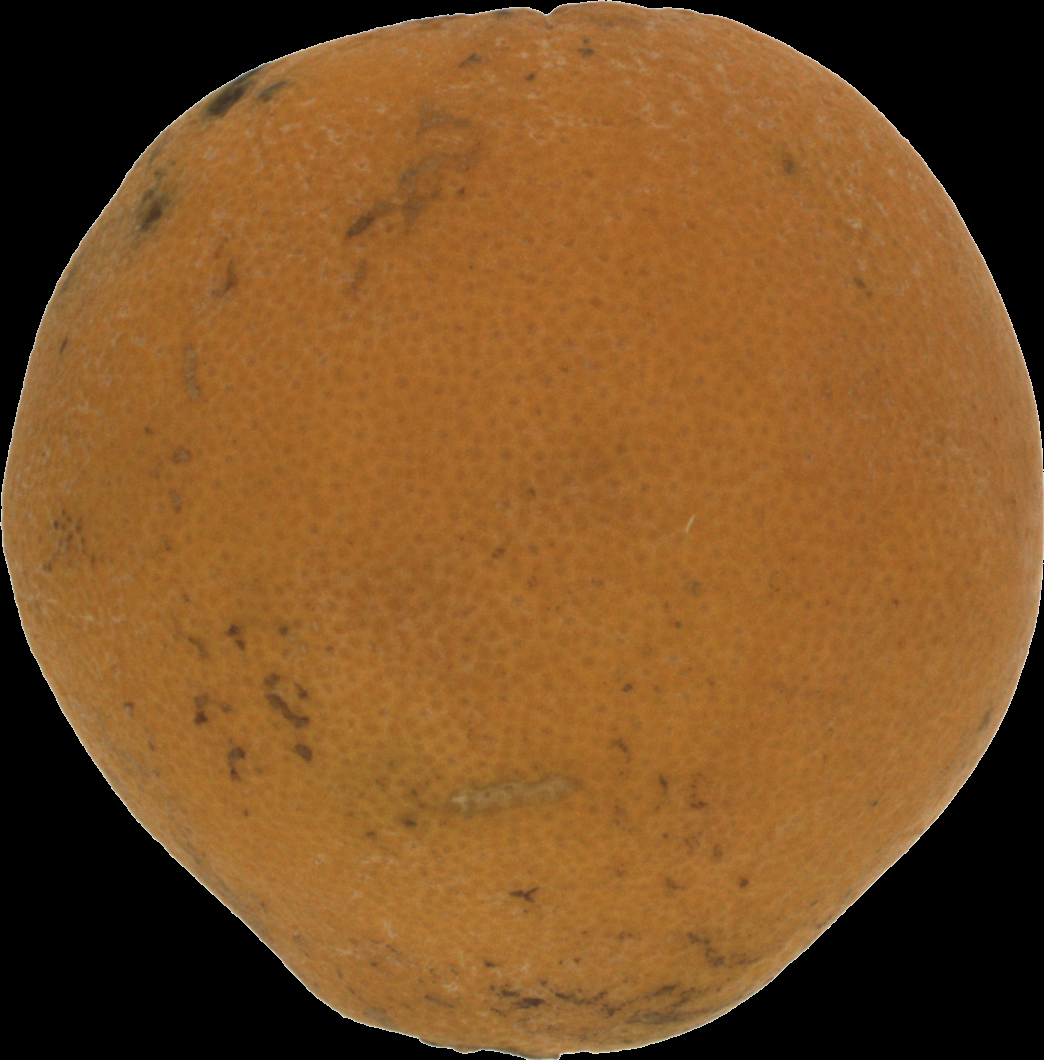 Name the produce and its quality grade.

orange, bad
